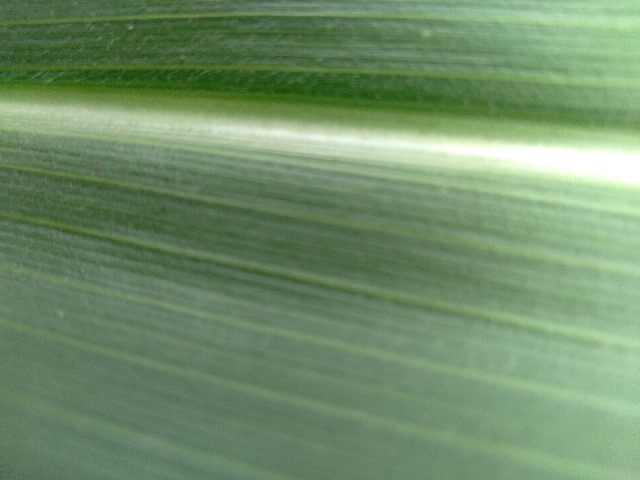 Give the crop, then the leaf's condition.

maize, healthy
